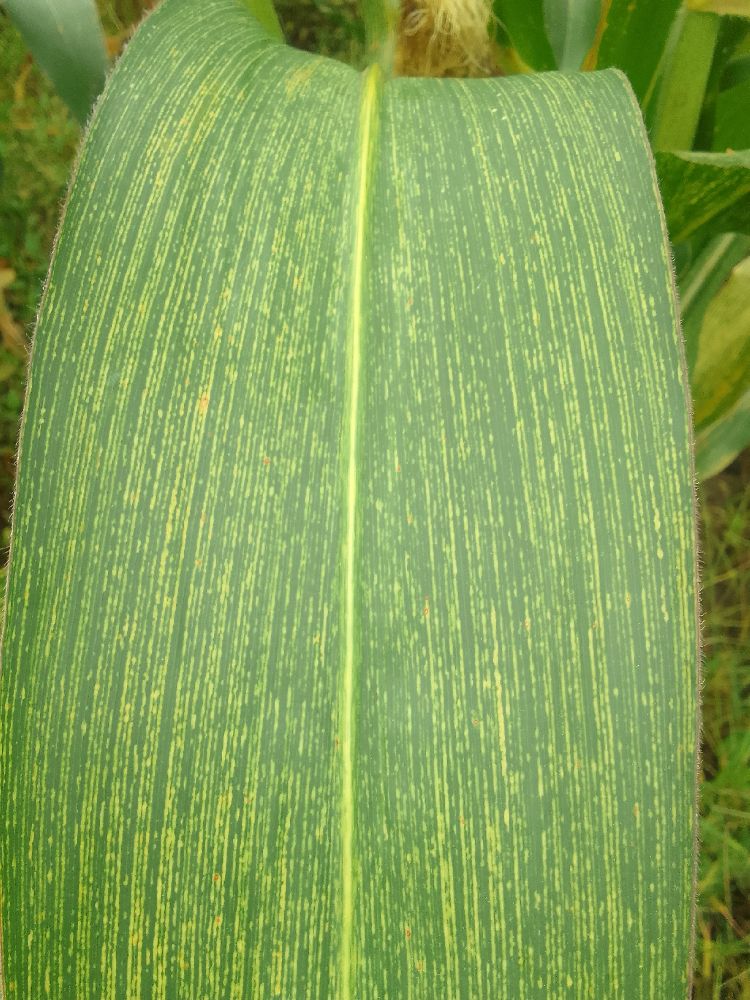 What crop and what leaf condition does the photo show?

maize, maize streak virus
